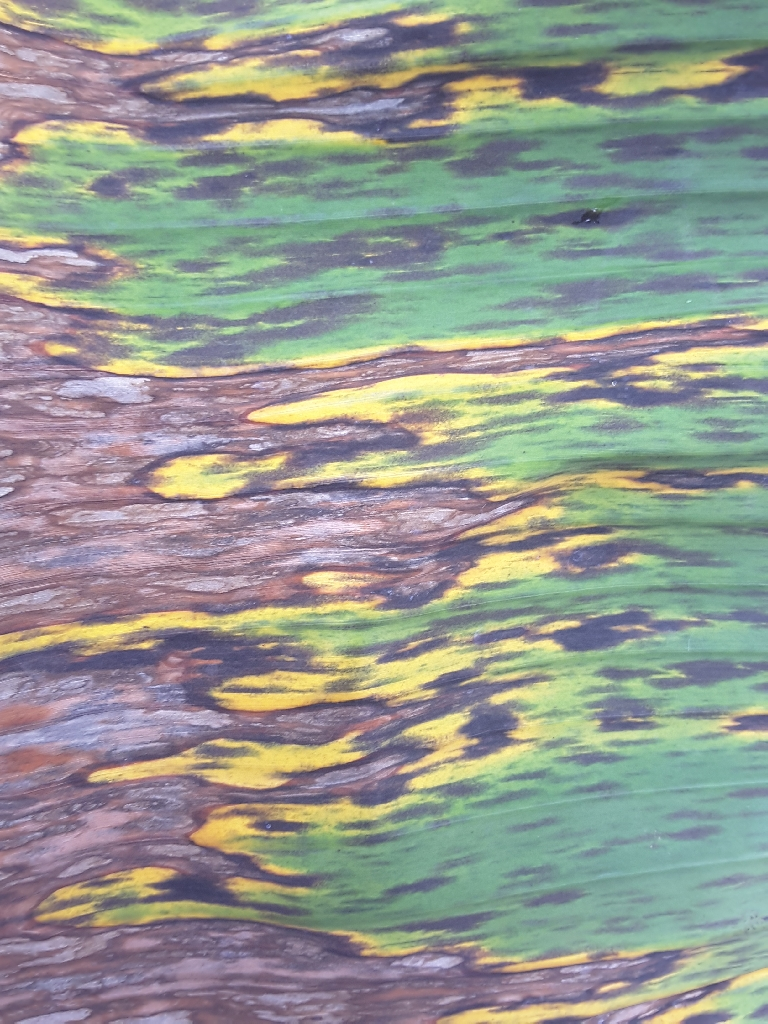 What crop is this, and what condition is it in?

banana, black sigatoka
